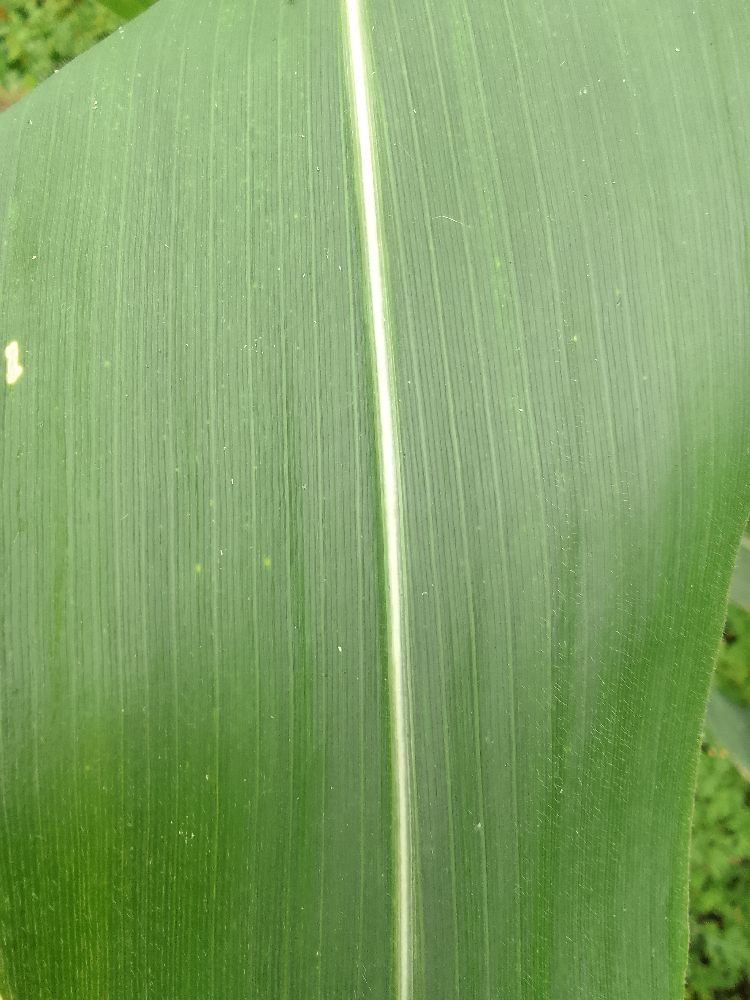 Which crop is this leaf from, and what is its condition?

maize, healthy
